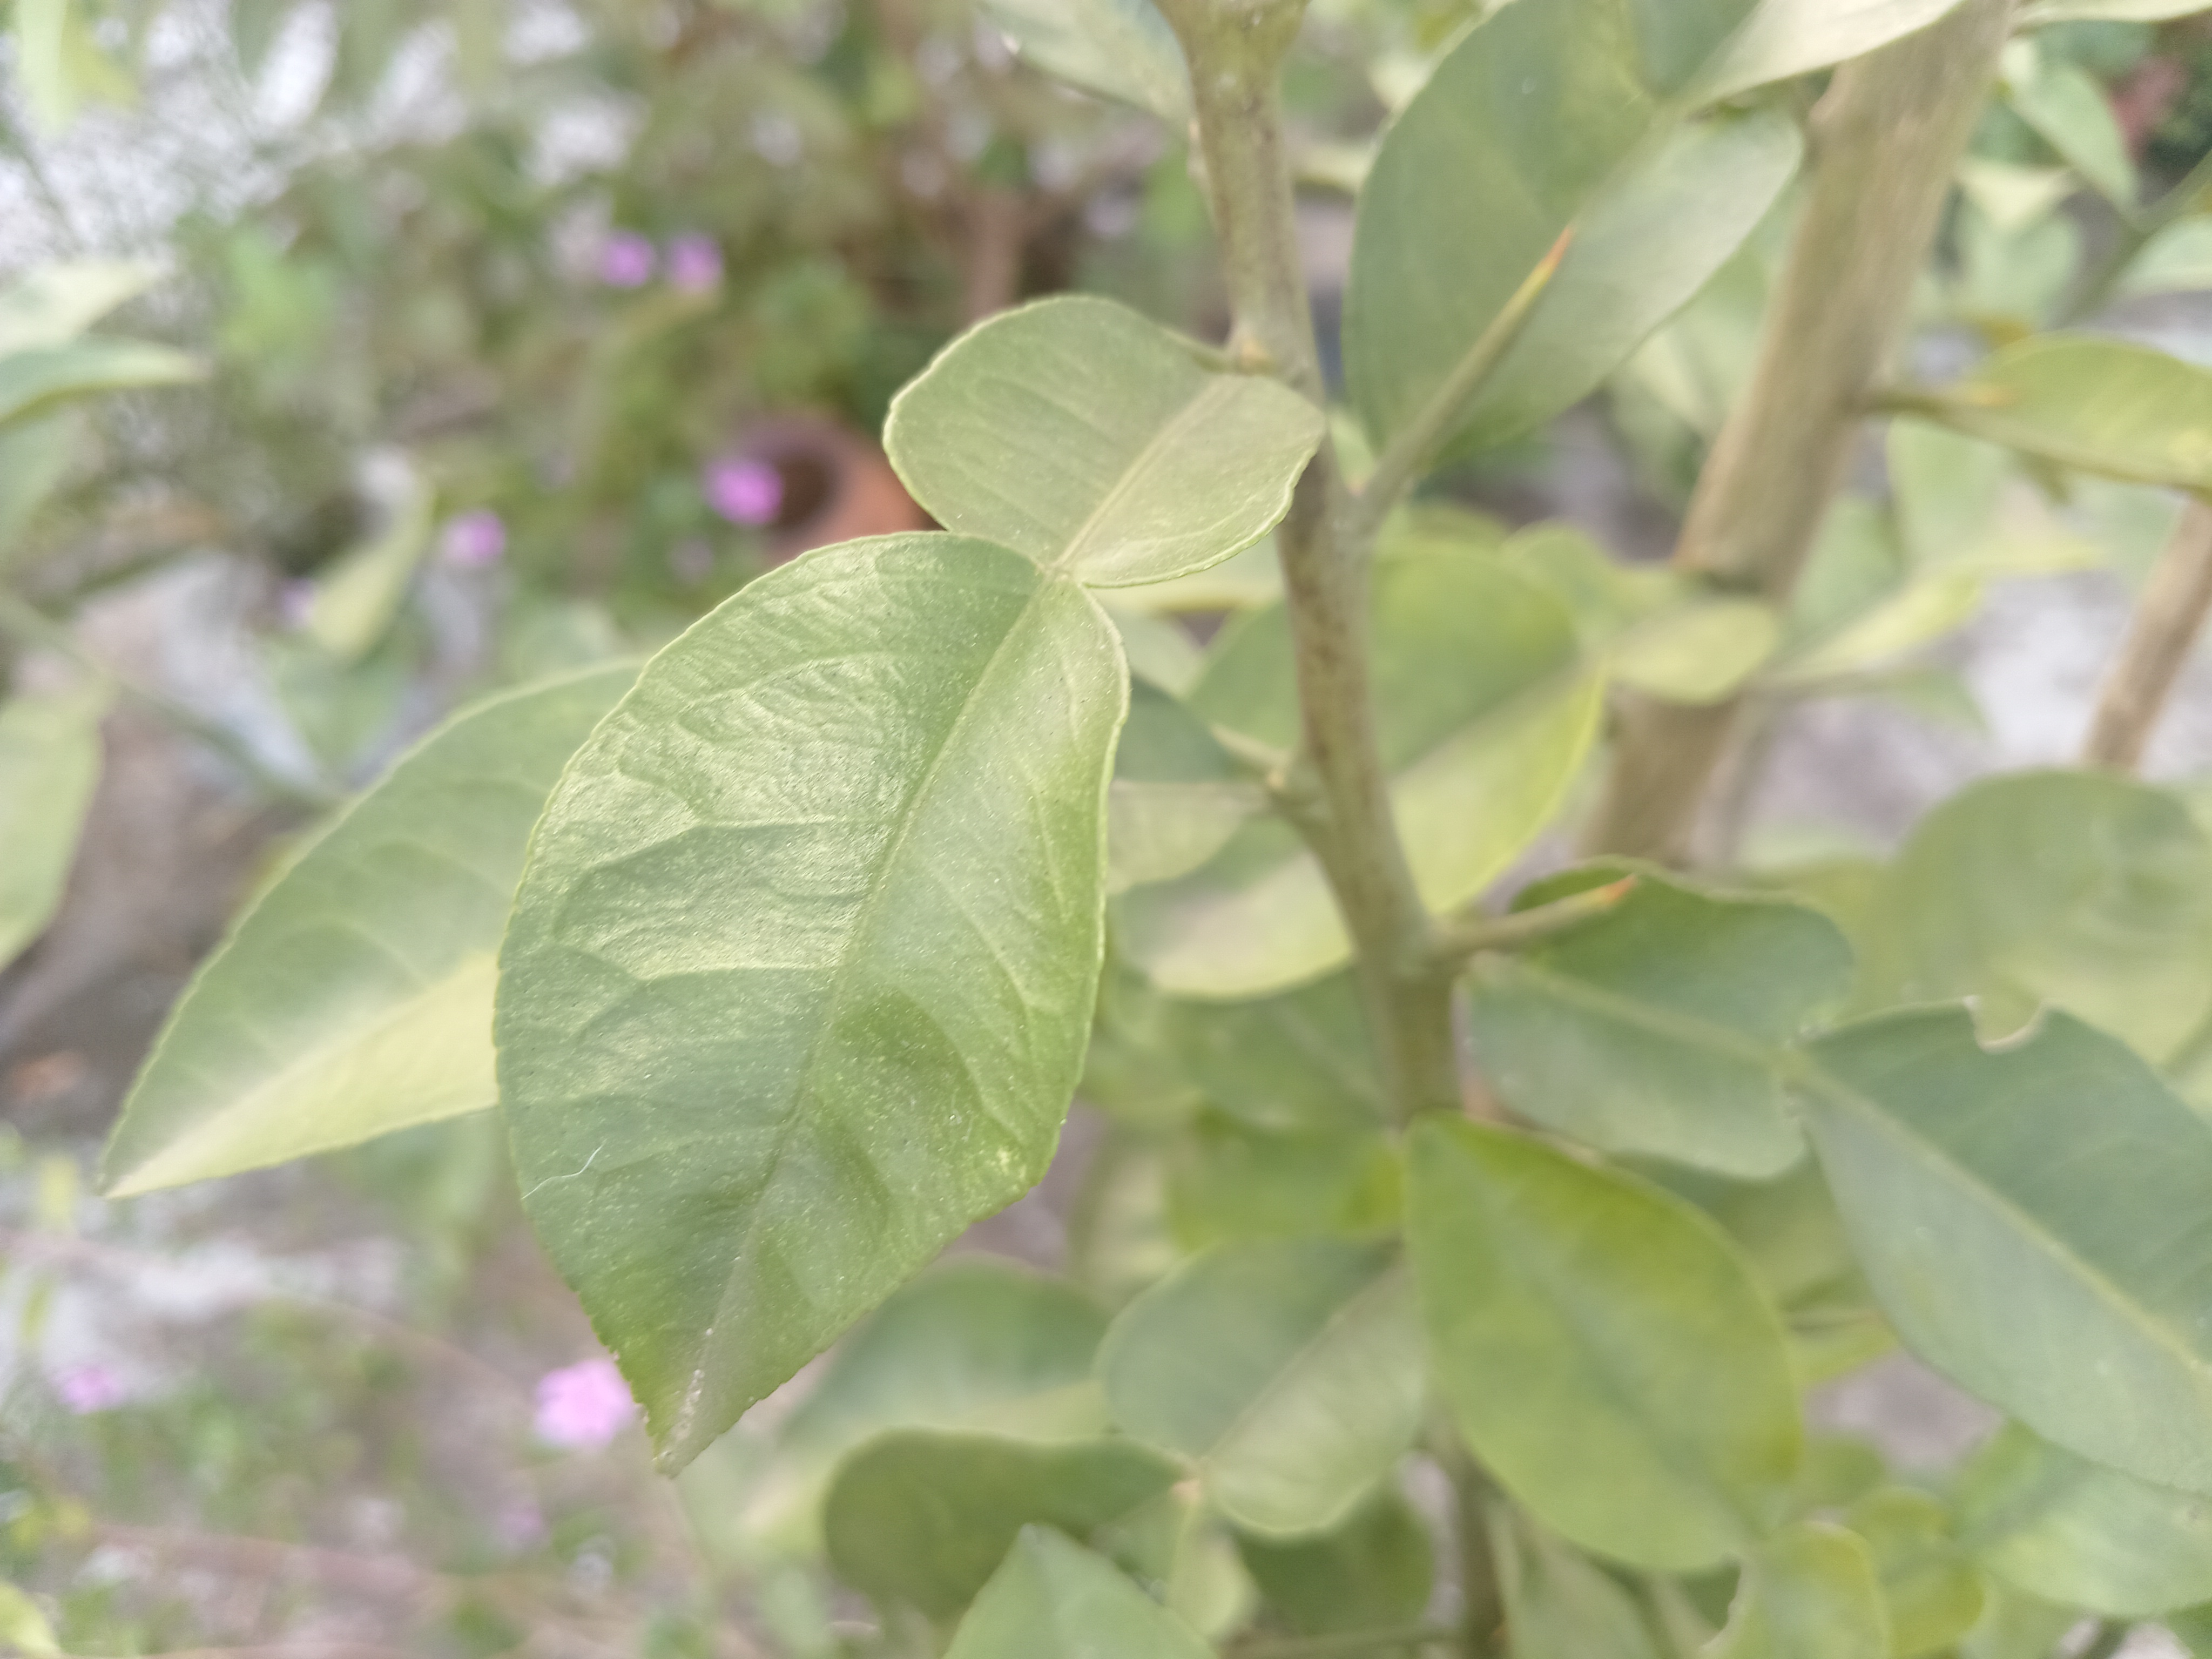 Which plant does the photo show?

lemon
